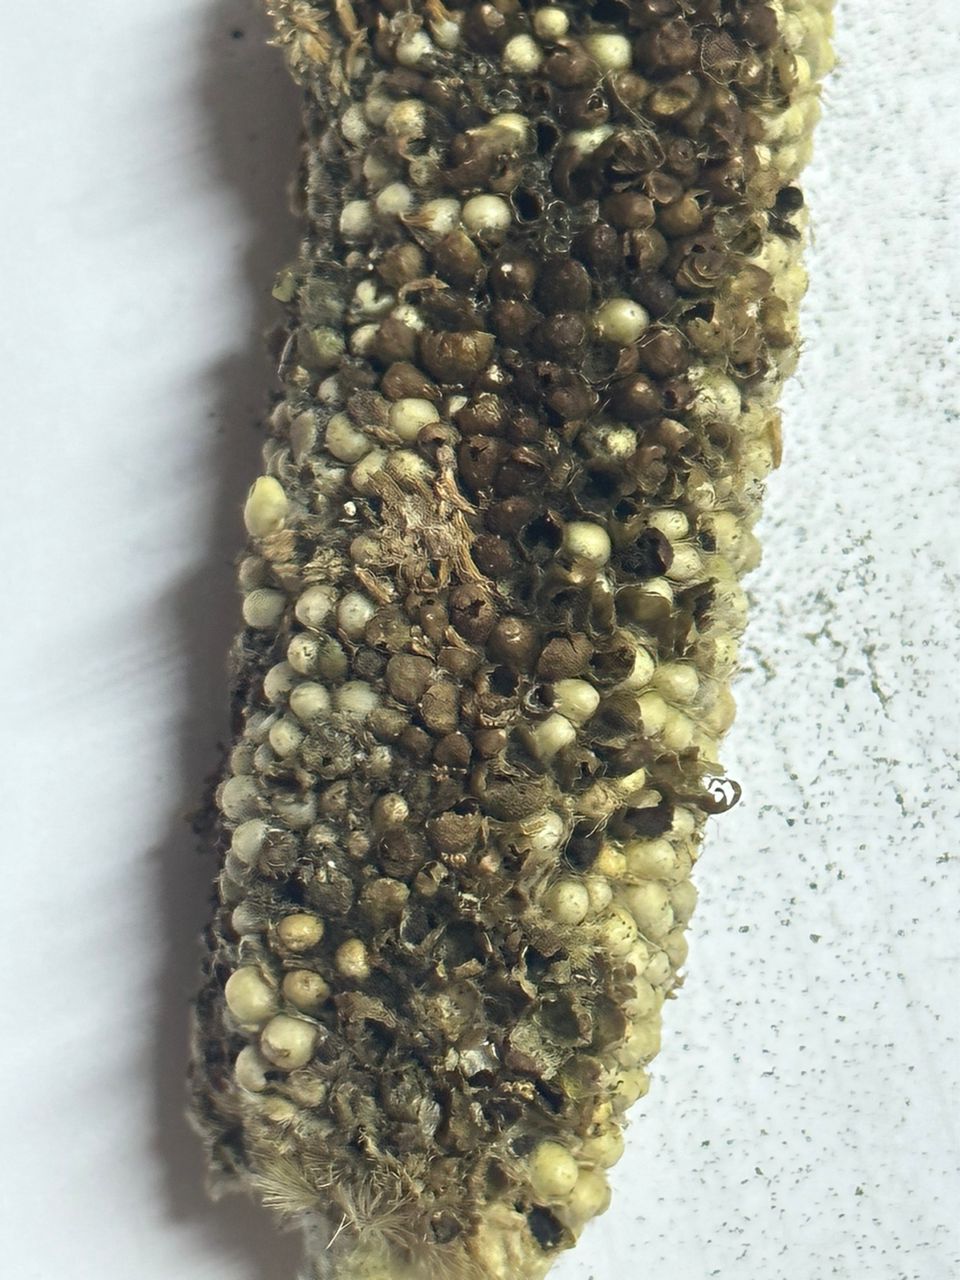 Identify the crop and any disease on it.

pearl millet, smut
